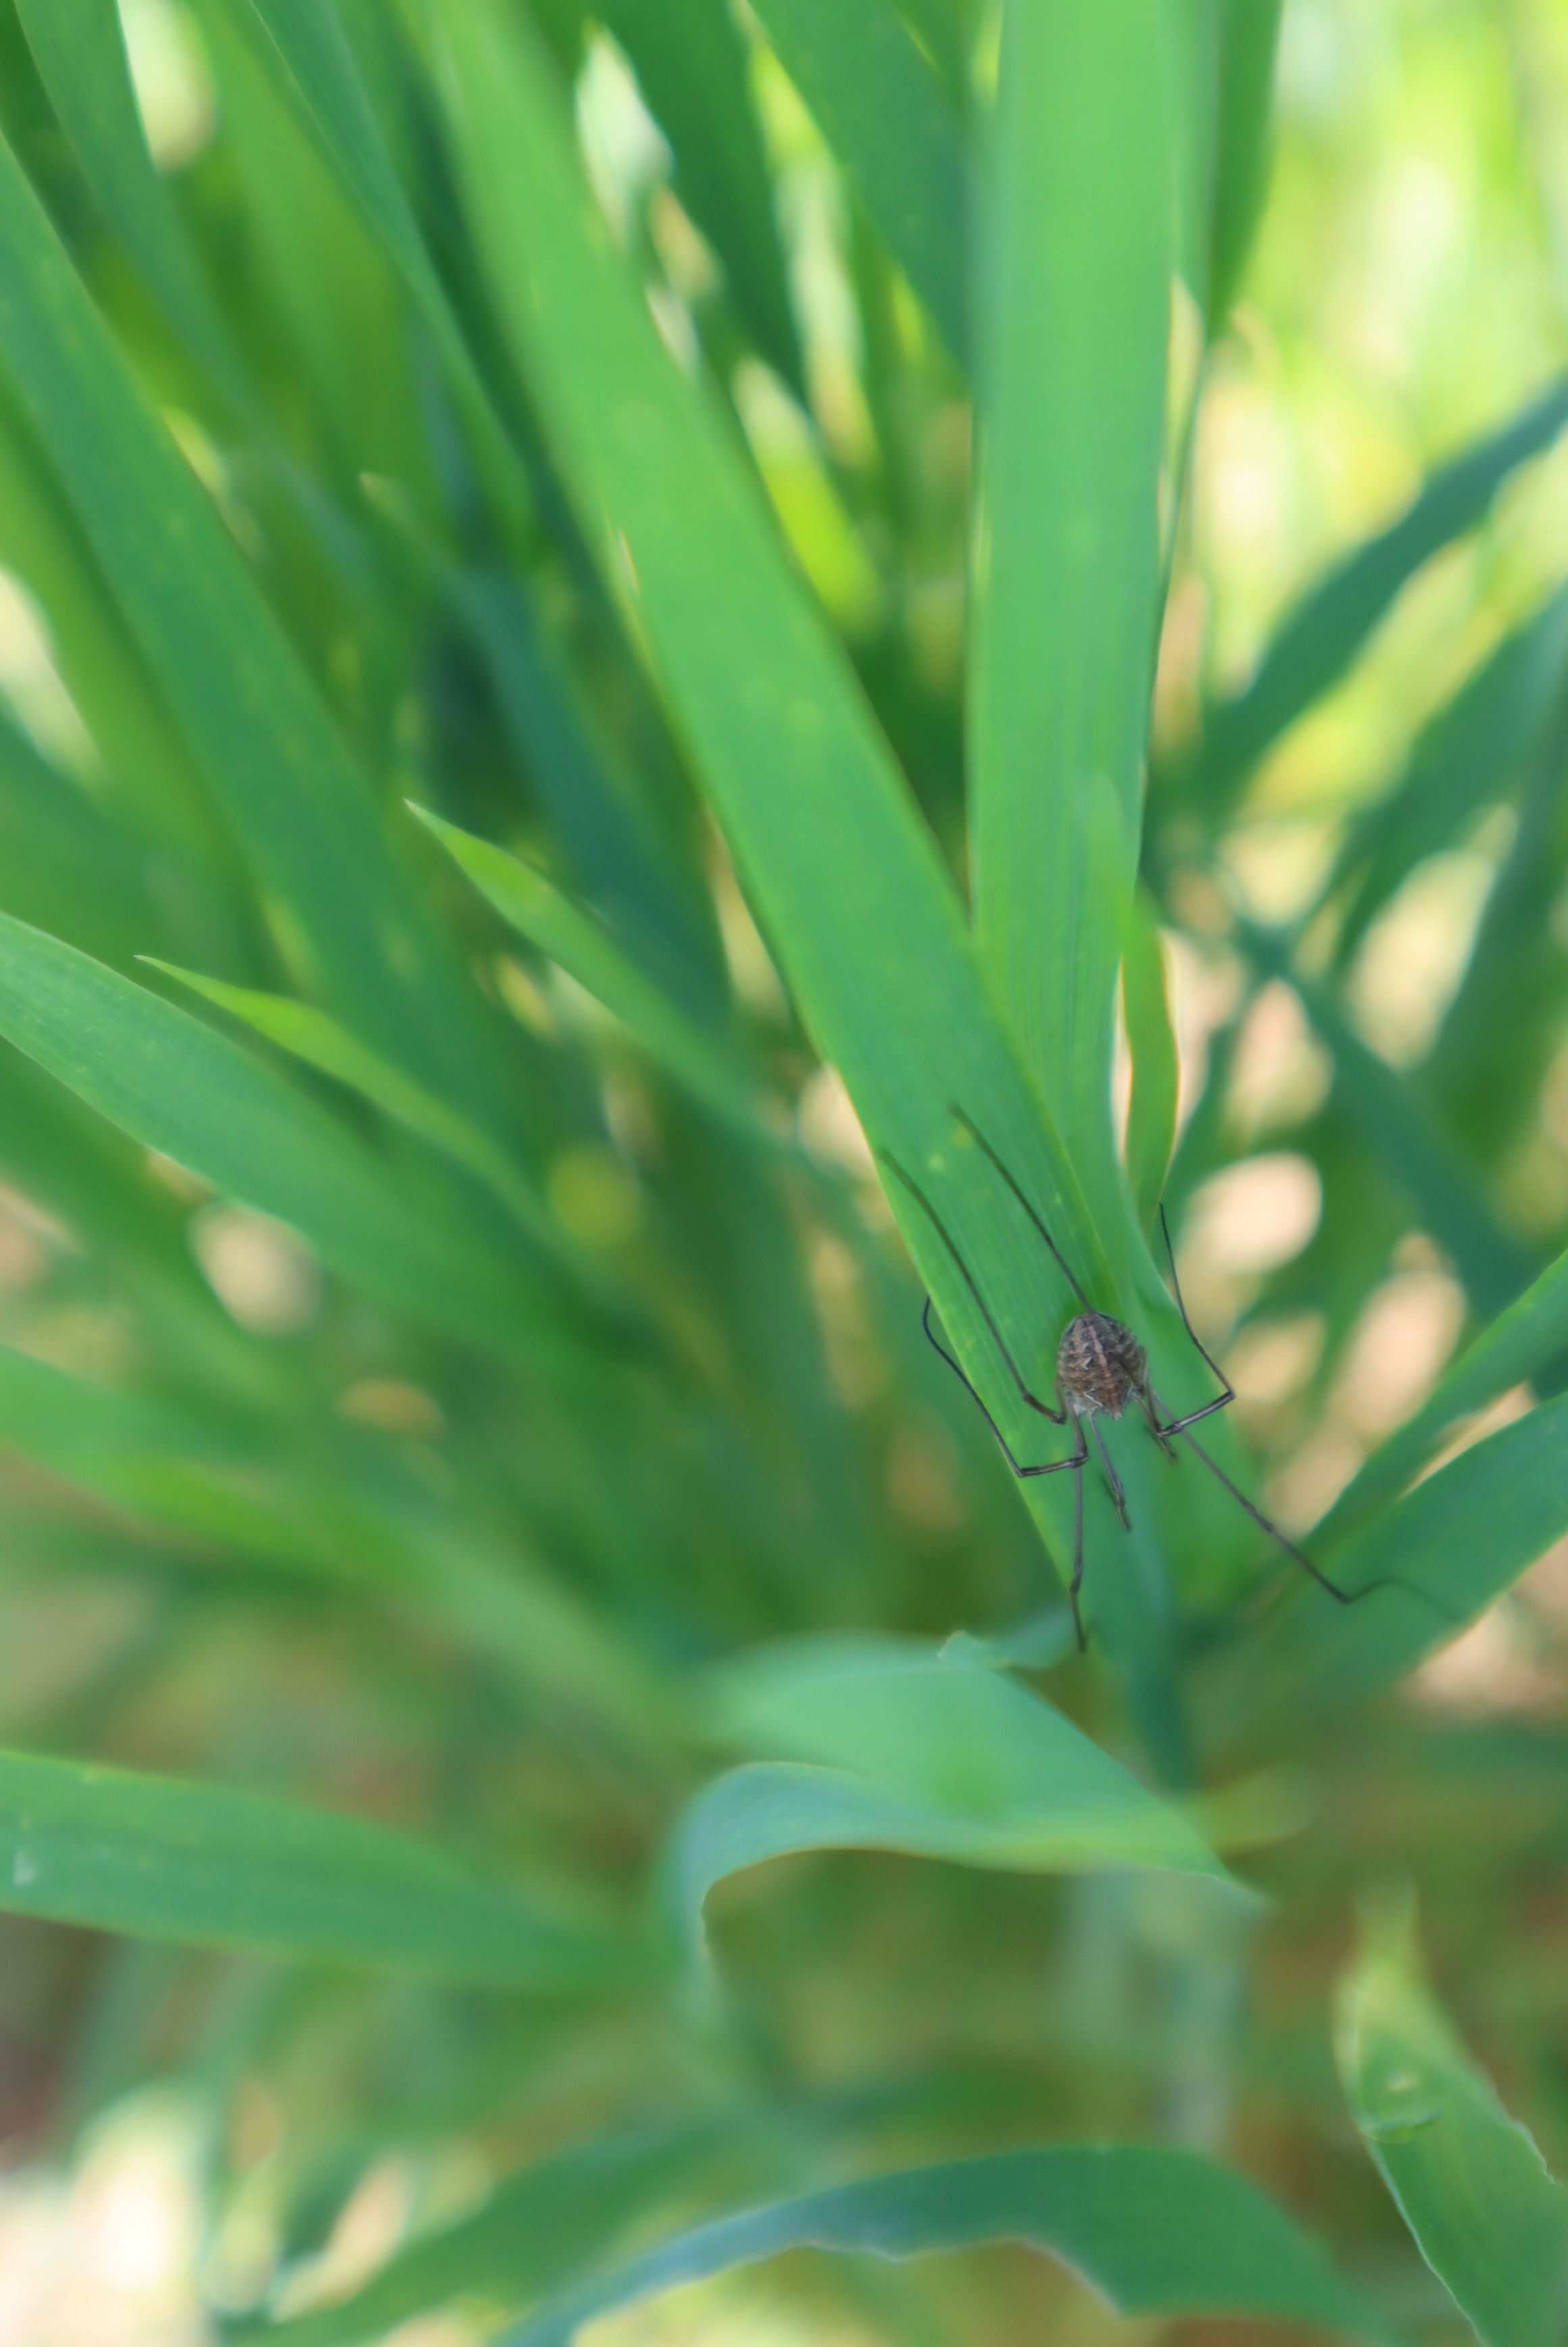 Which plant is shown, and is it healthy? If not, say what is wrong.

emmer, opiliones
